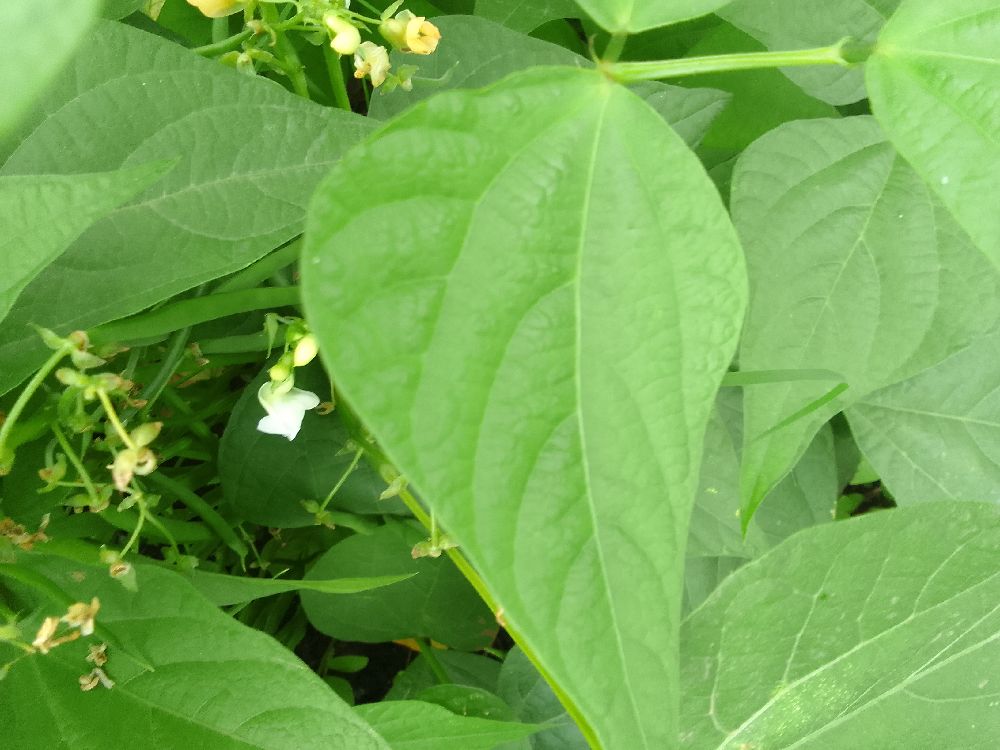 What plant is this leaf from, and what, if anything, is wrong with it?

common bean, healthy
